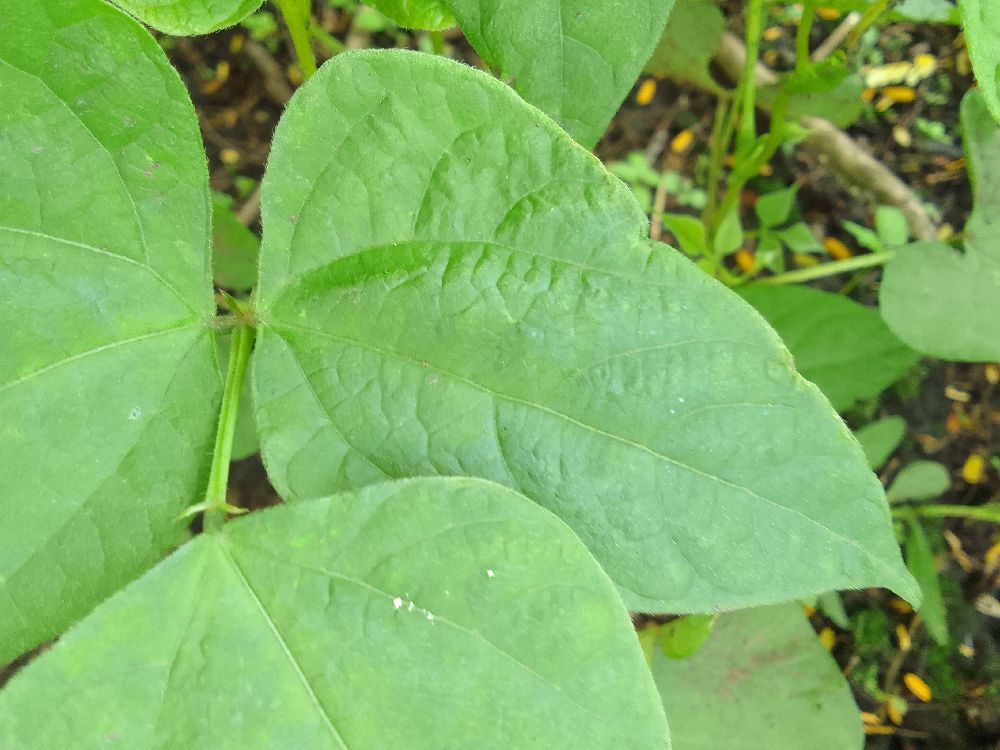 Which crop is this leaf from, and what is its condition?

common bean, healthy
